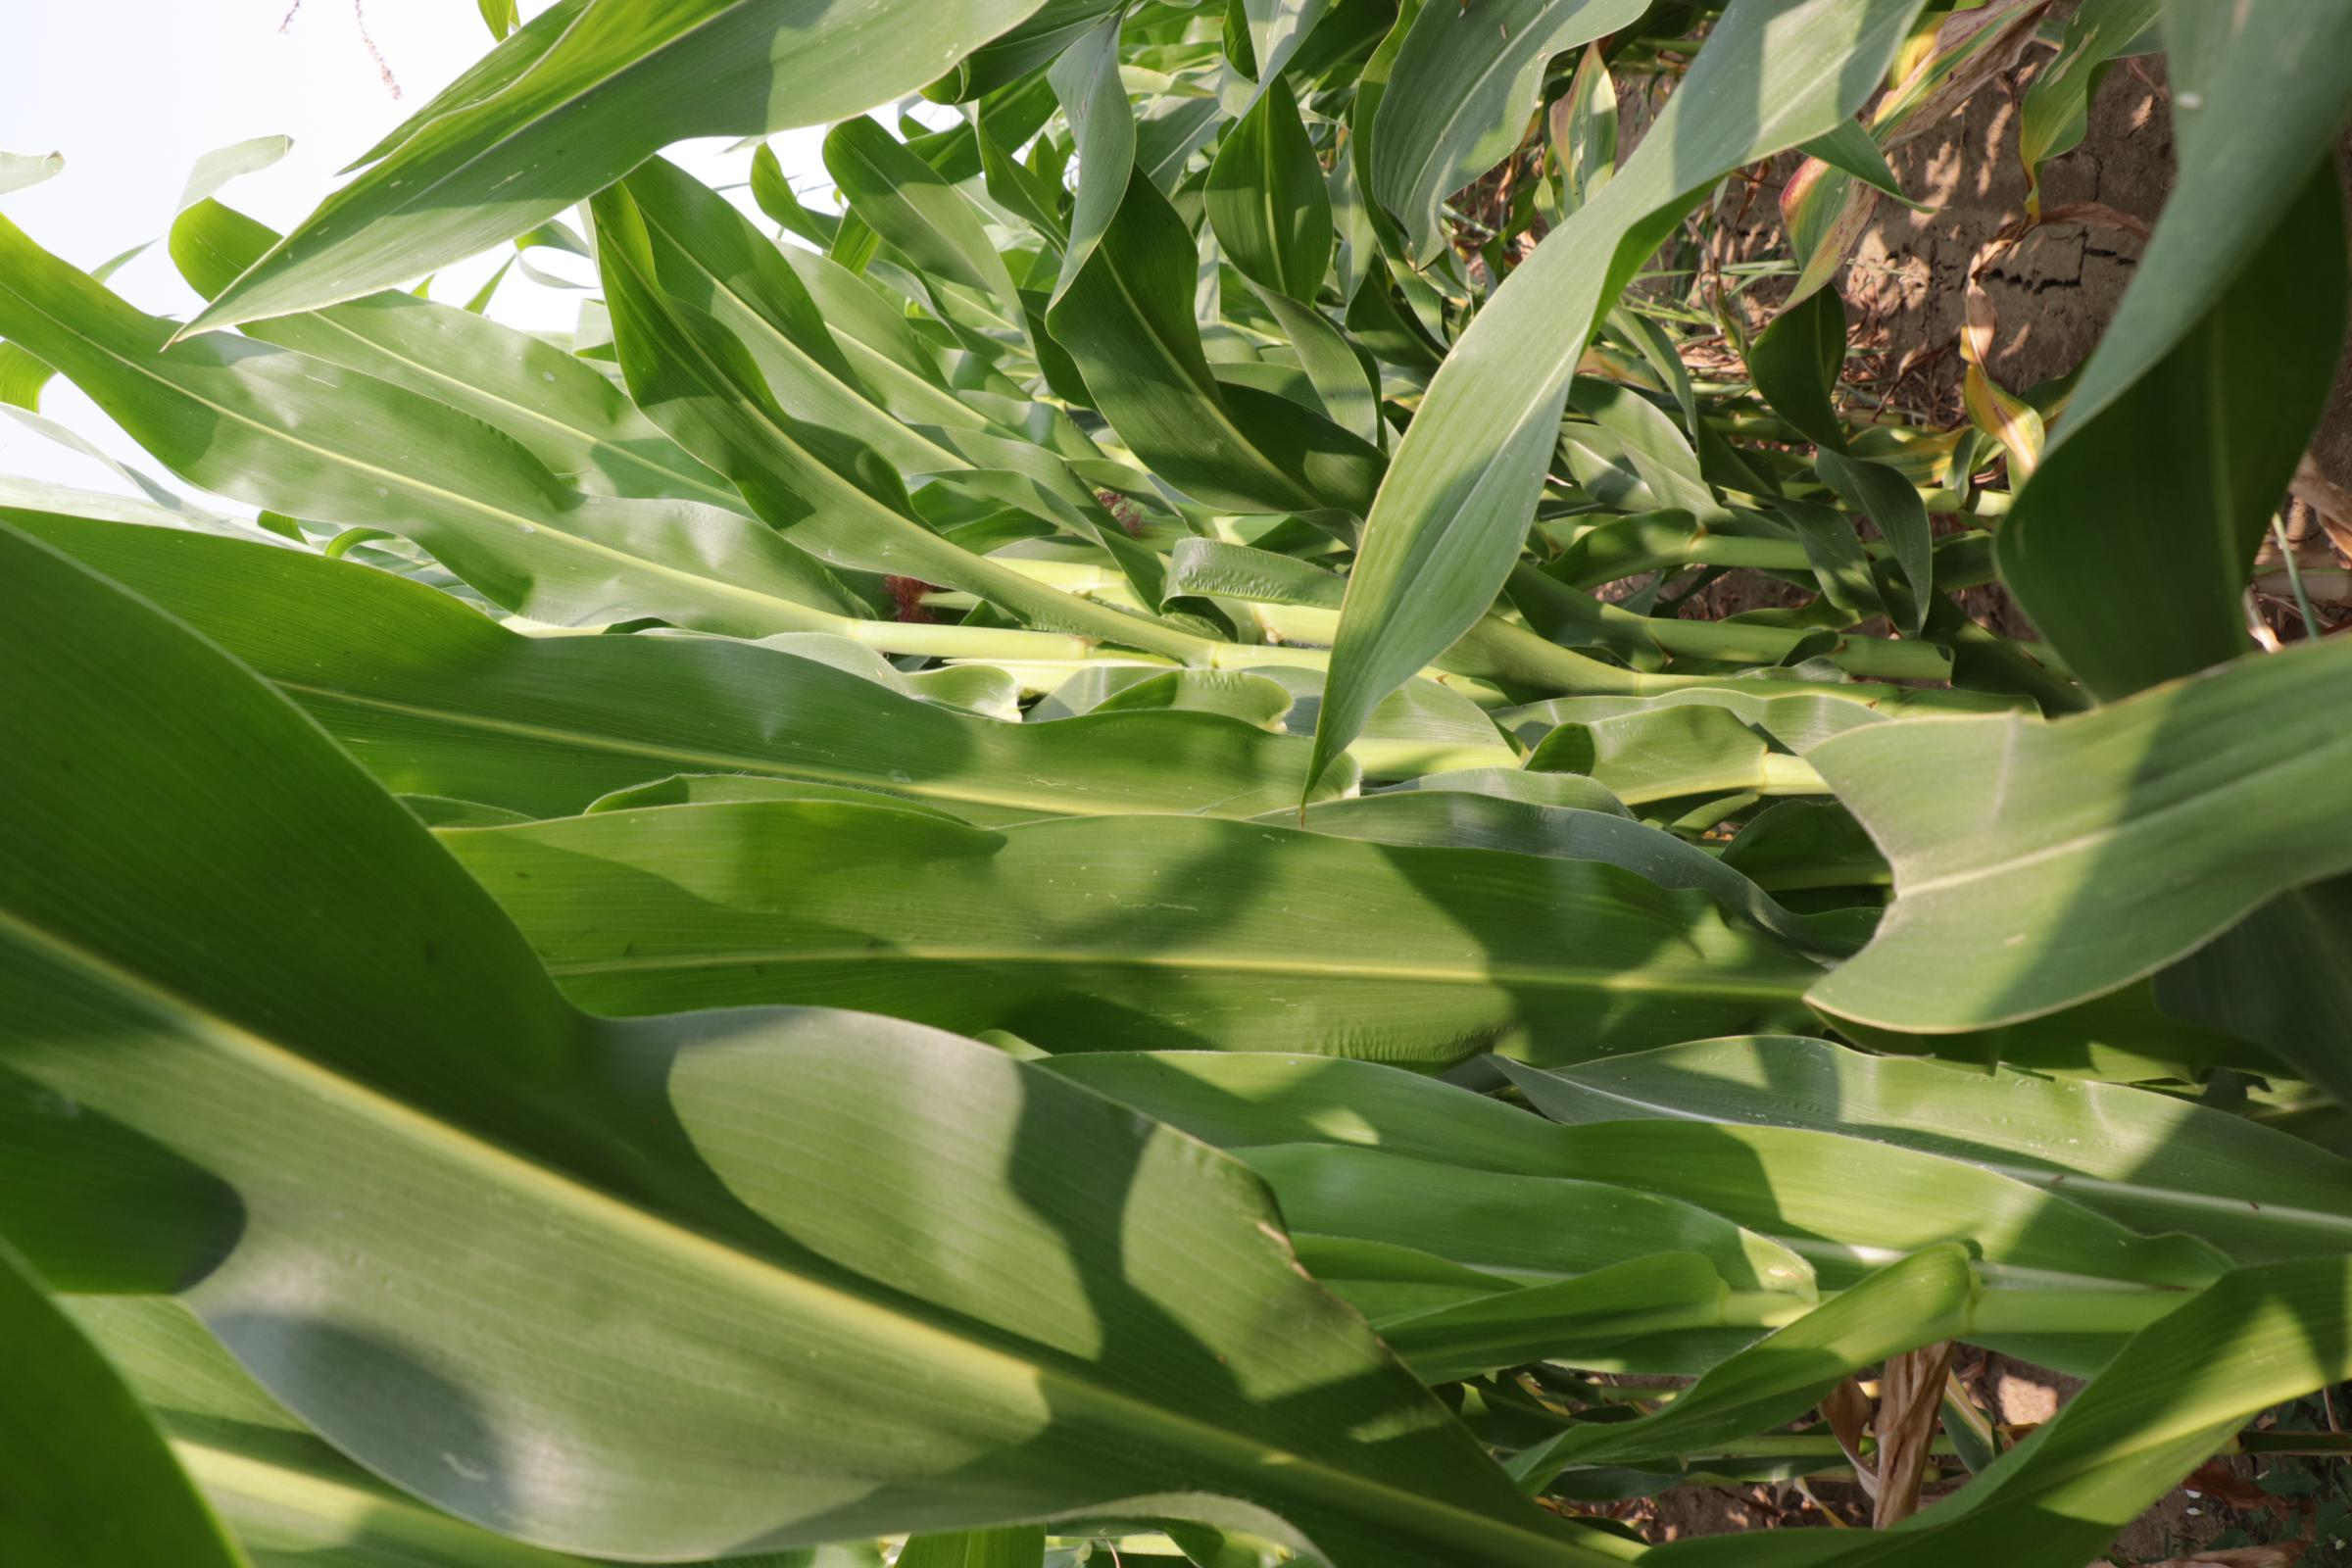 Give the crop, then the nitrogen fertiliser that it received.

maize, reduced nitrogen fertilisation
